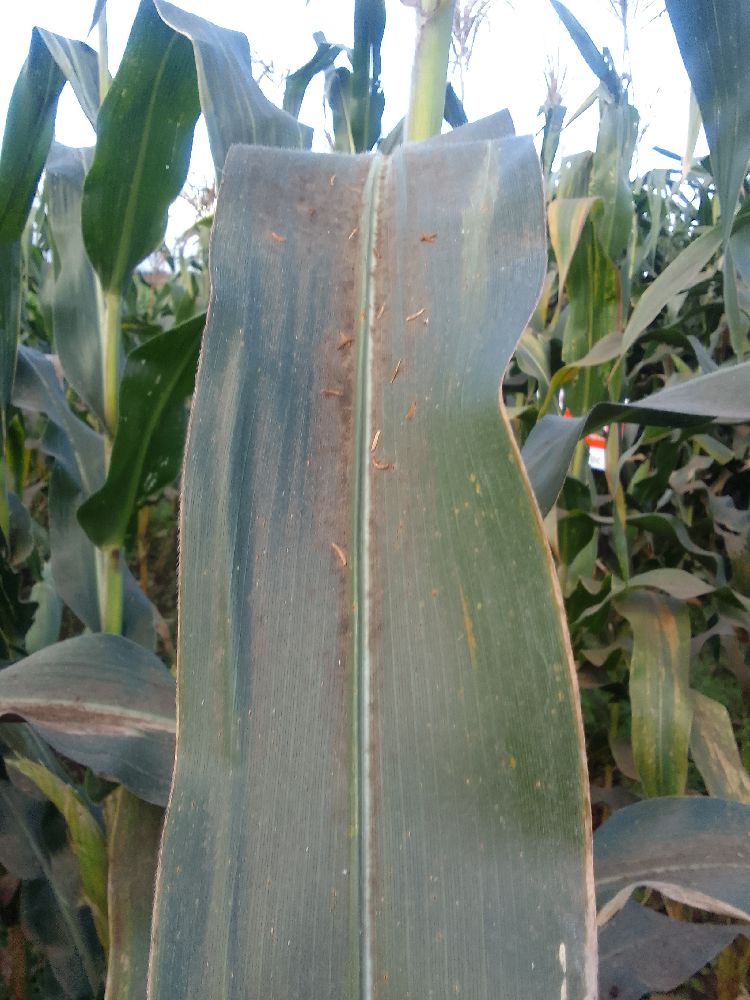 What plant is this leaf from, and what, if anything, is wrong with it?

maize, healthy
